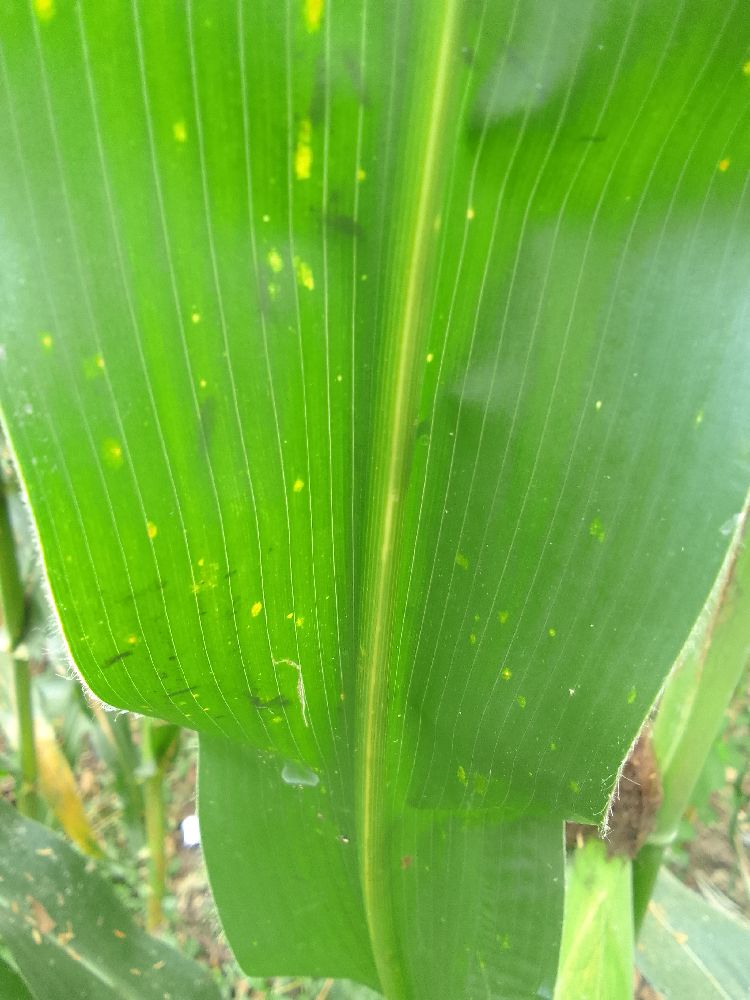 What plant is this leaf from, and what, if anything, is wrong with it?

maize, healthy
